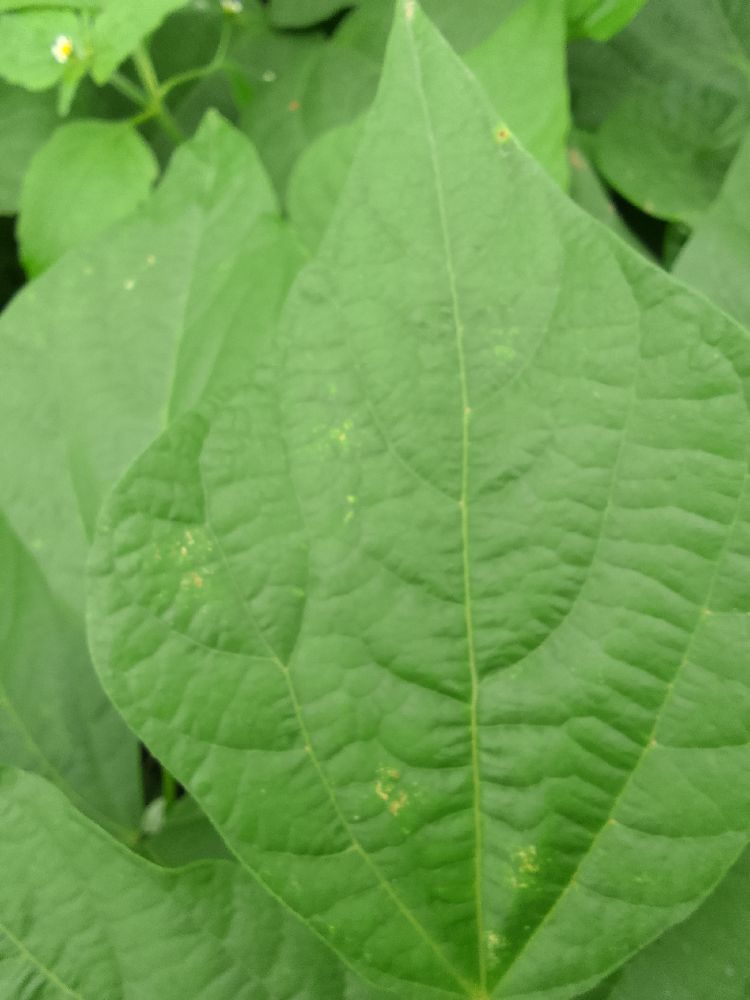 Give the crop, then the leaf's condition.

common bean, healthy
